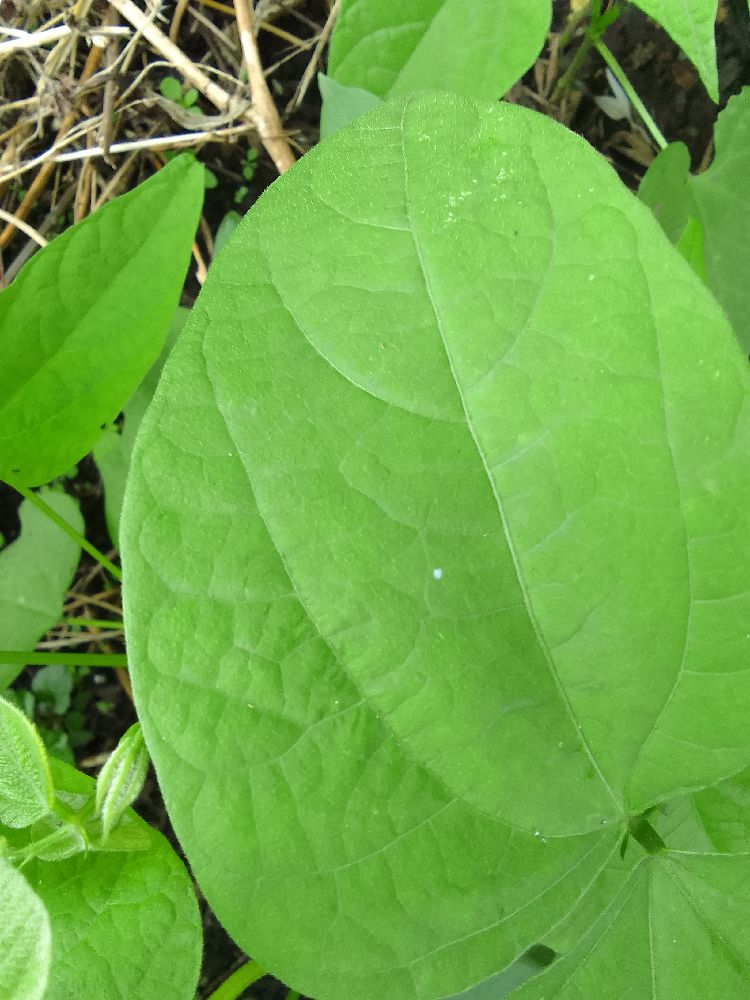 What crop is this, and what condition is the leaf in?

common bean, healthy
